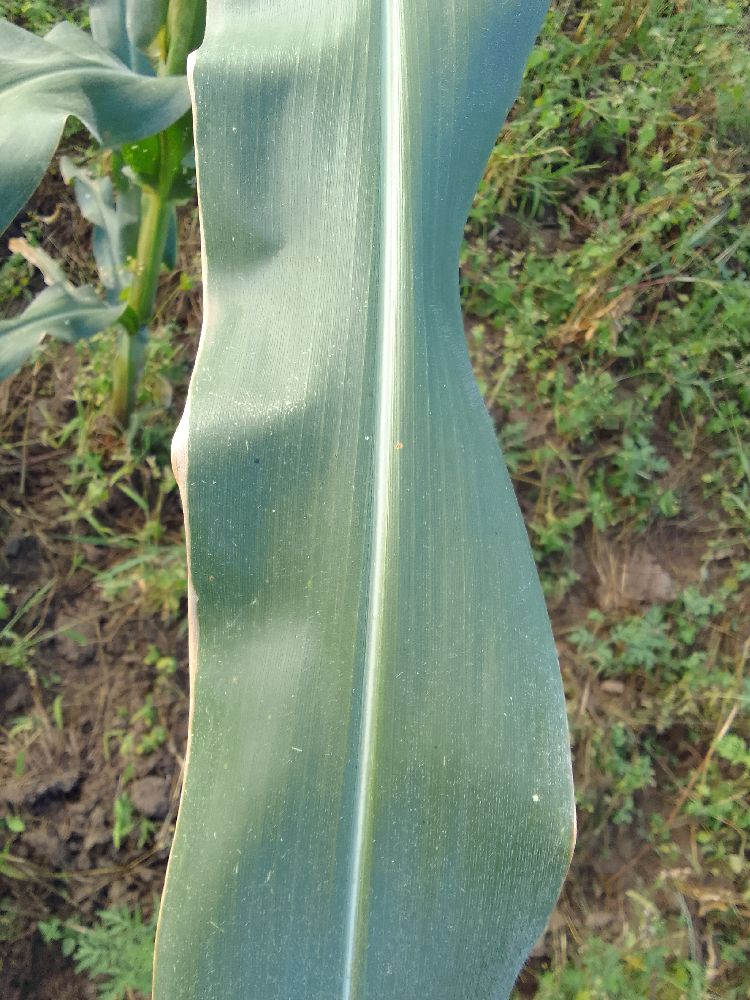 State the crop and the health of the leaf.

maize, healthy
